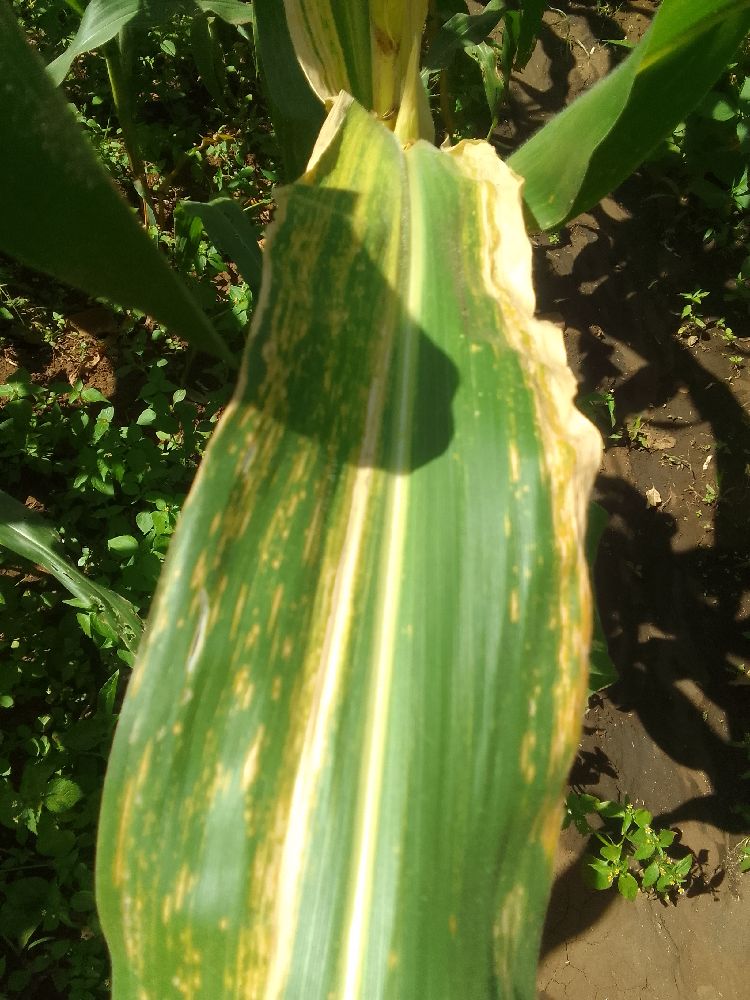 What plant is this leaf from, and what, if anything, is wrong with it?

maize, maize lethal necrosis
